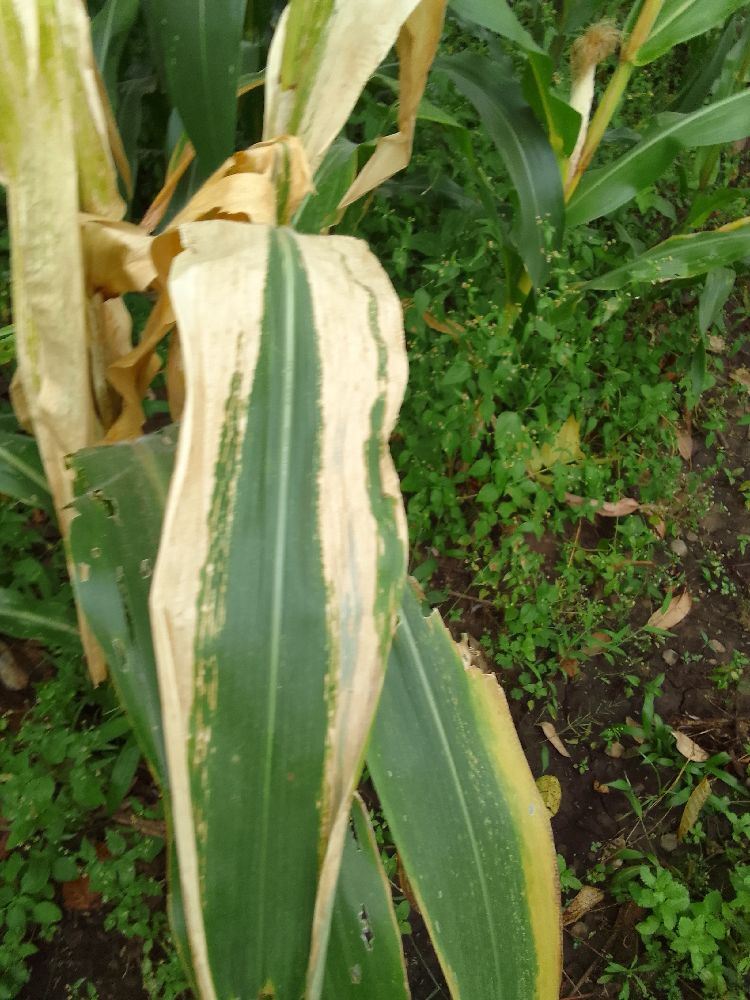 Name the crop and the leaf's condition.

maize, maize lethal necrosis
